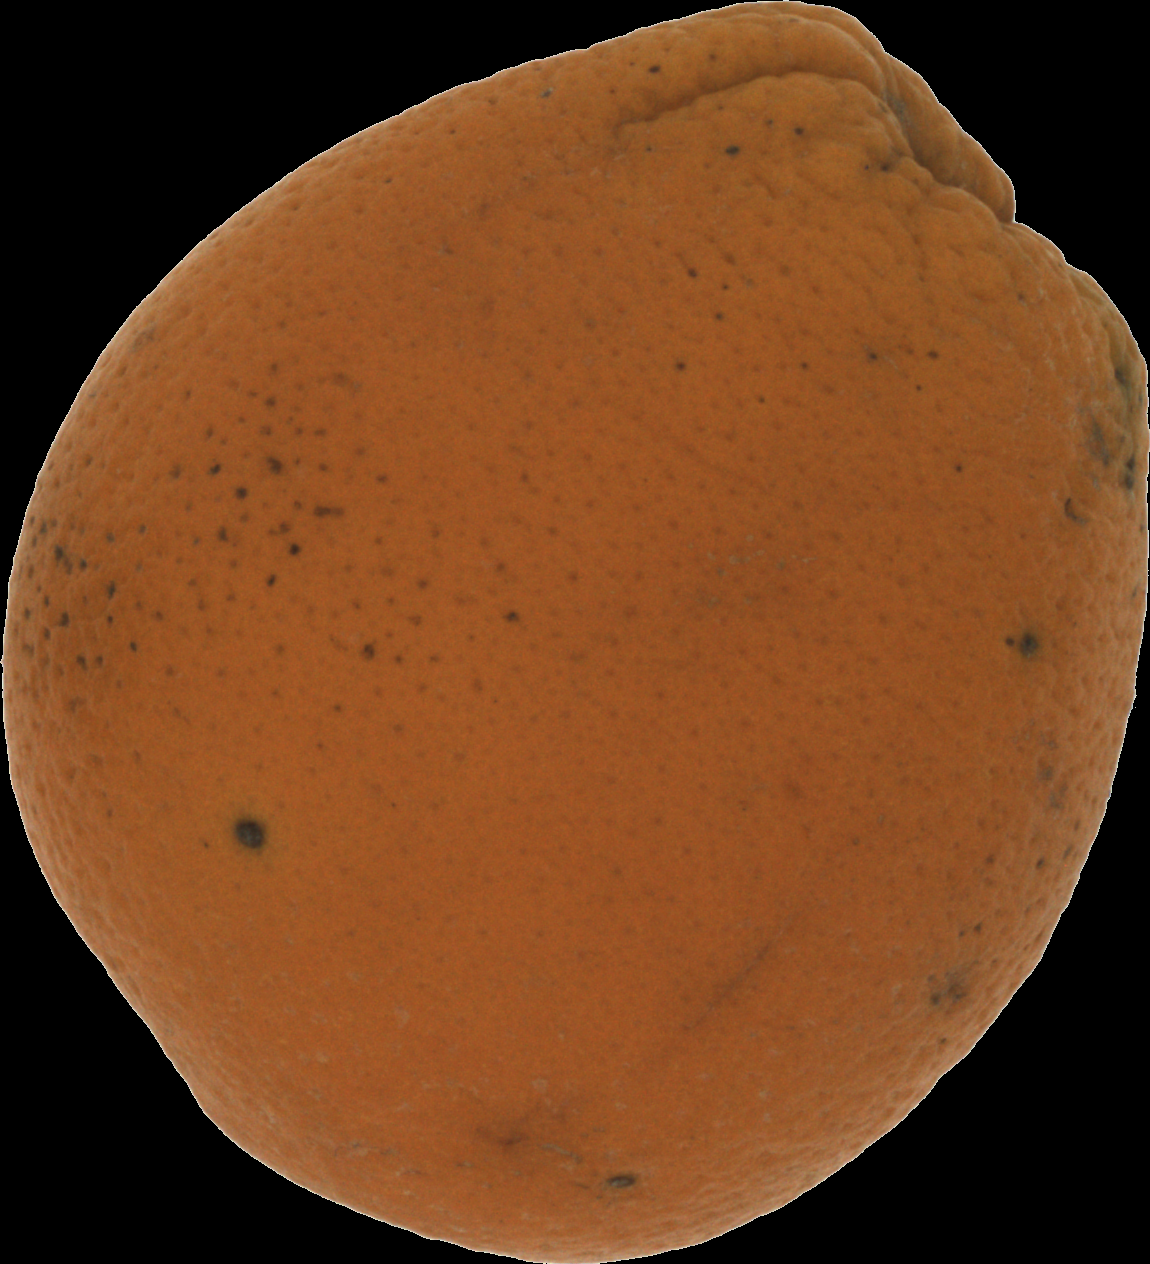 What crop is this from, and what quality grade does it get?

orange, bad
